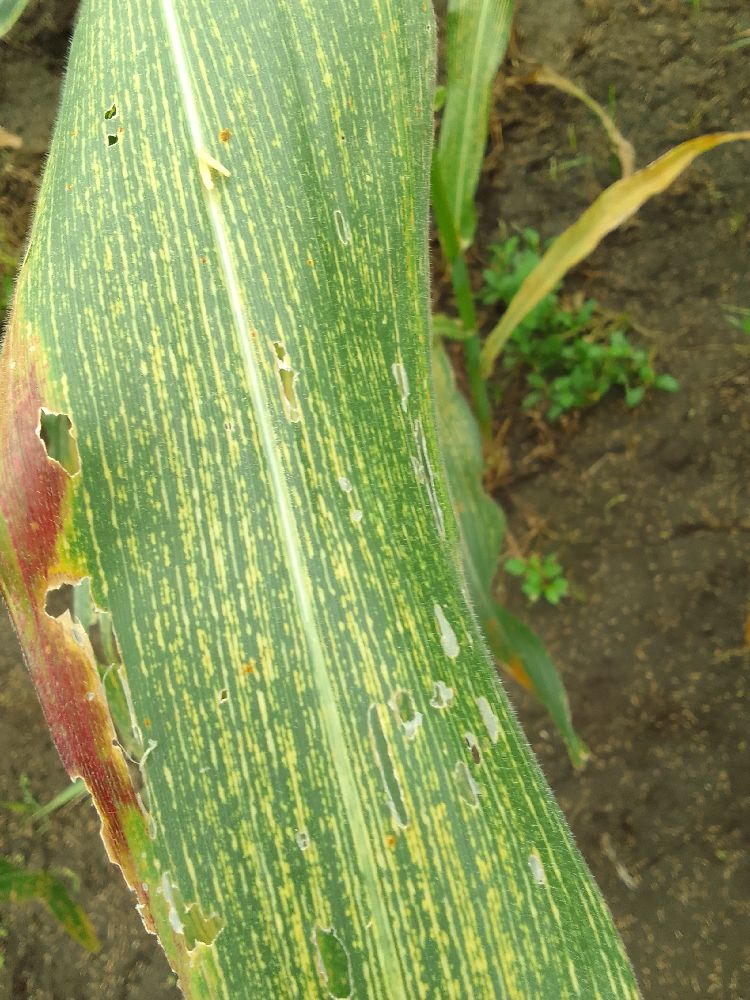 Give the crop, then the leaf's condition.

maize, maize streak virus
